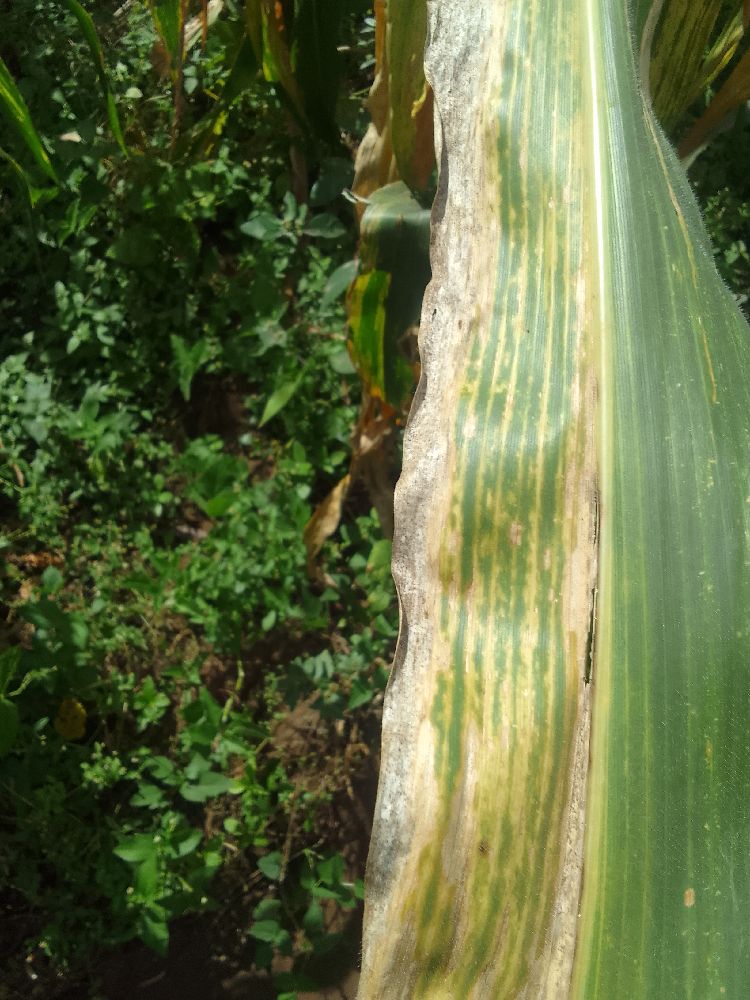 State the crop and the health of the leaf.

maize, maize lethal necrosis
